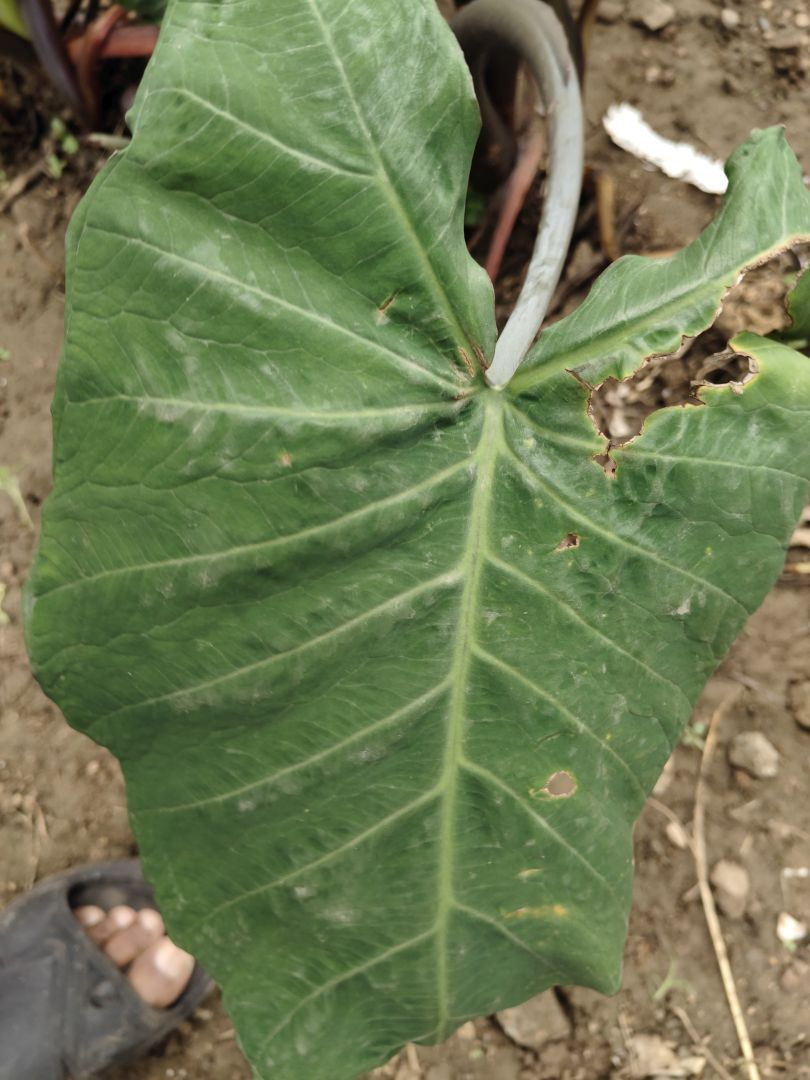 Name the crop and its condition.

taro, leaf blight
